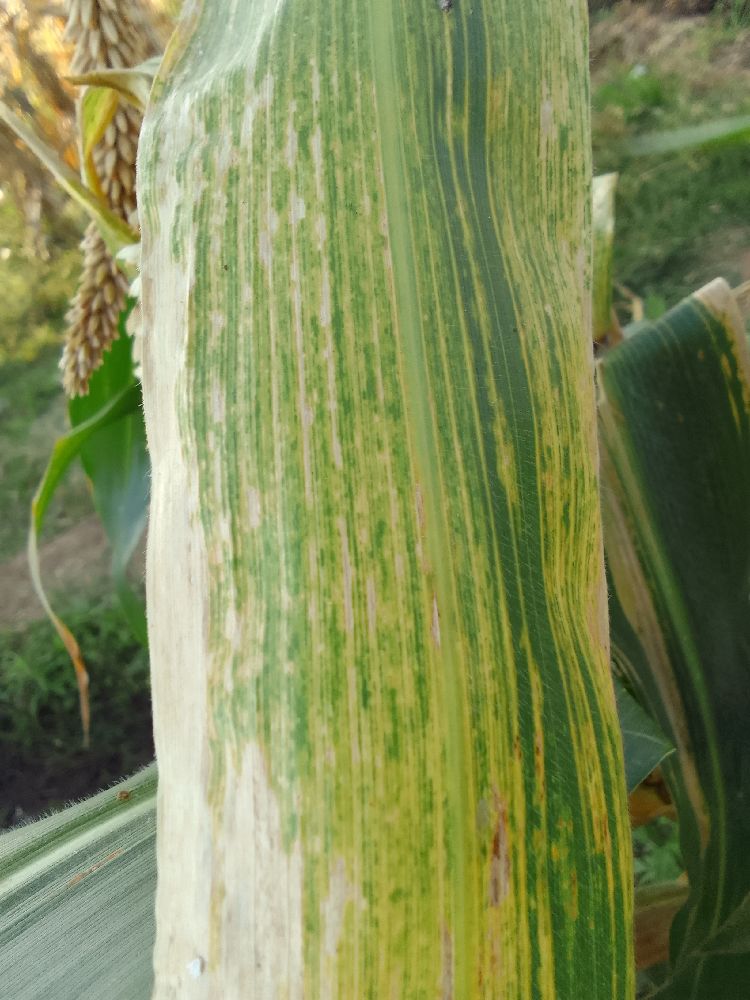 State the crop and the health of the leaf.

maize, maize lethal necrosis
